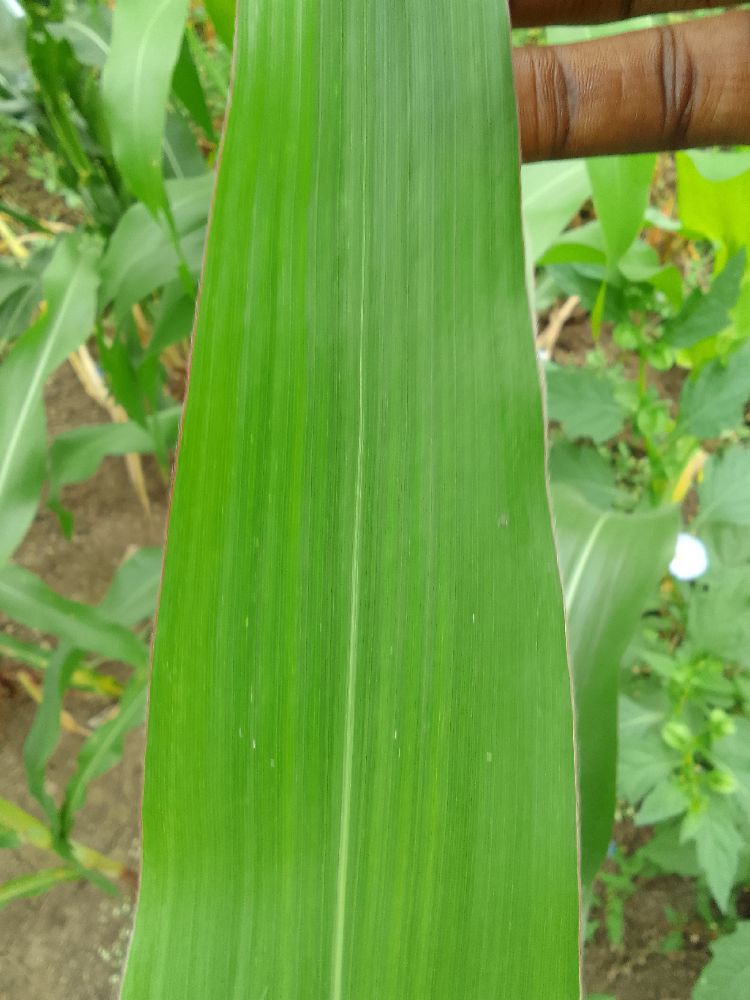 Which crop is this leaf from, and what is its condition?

maize, healthy
